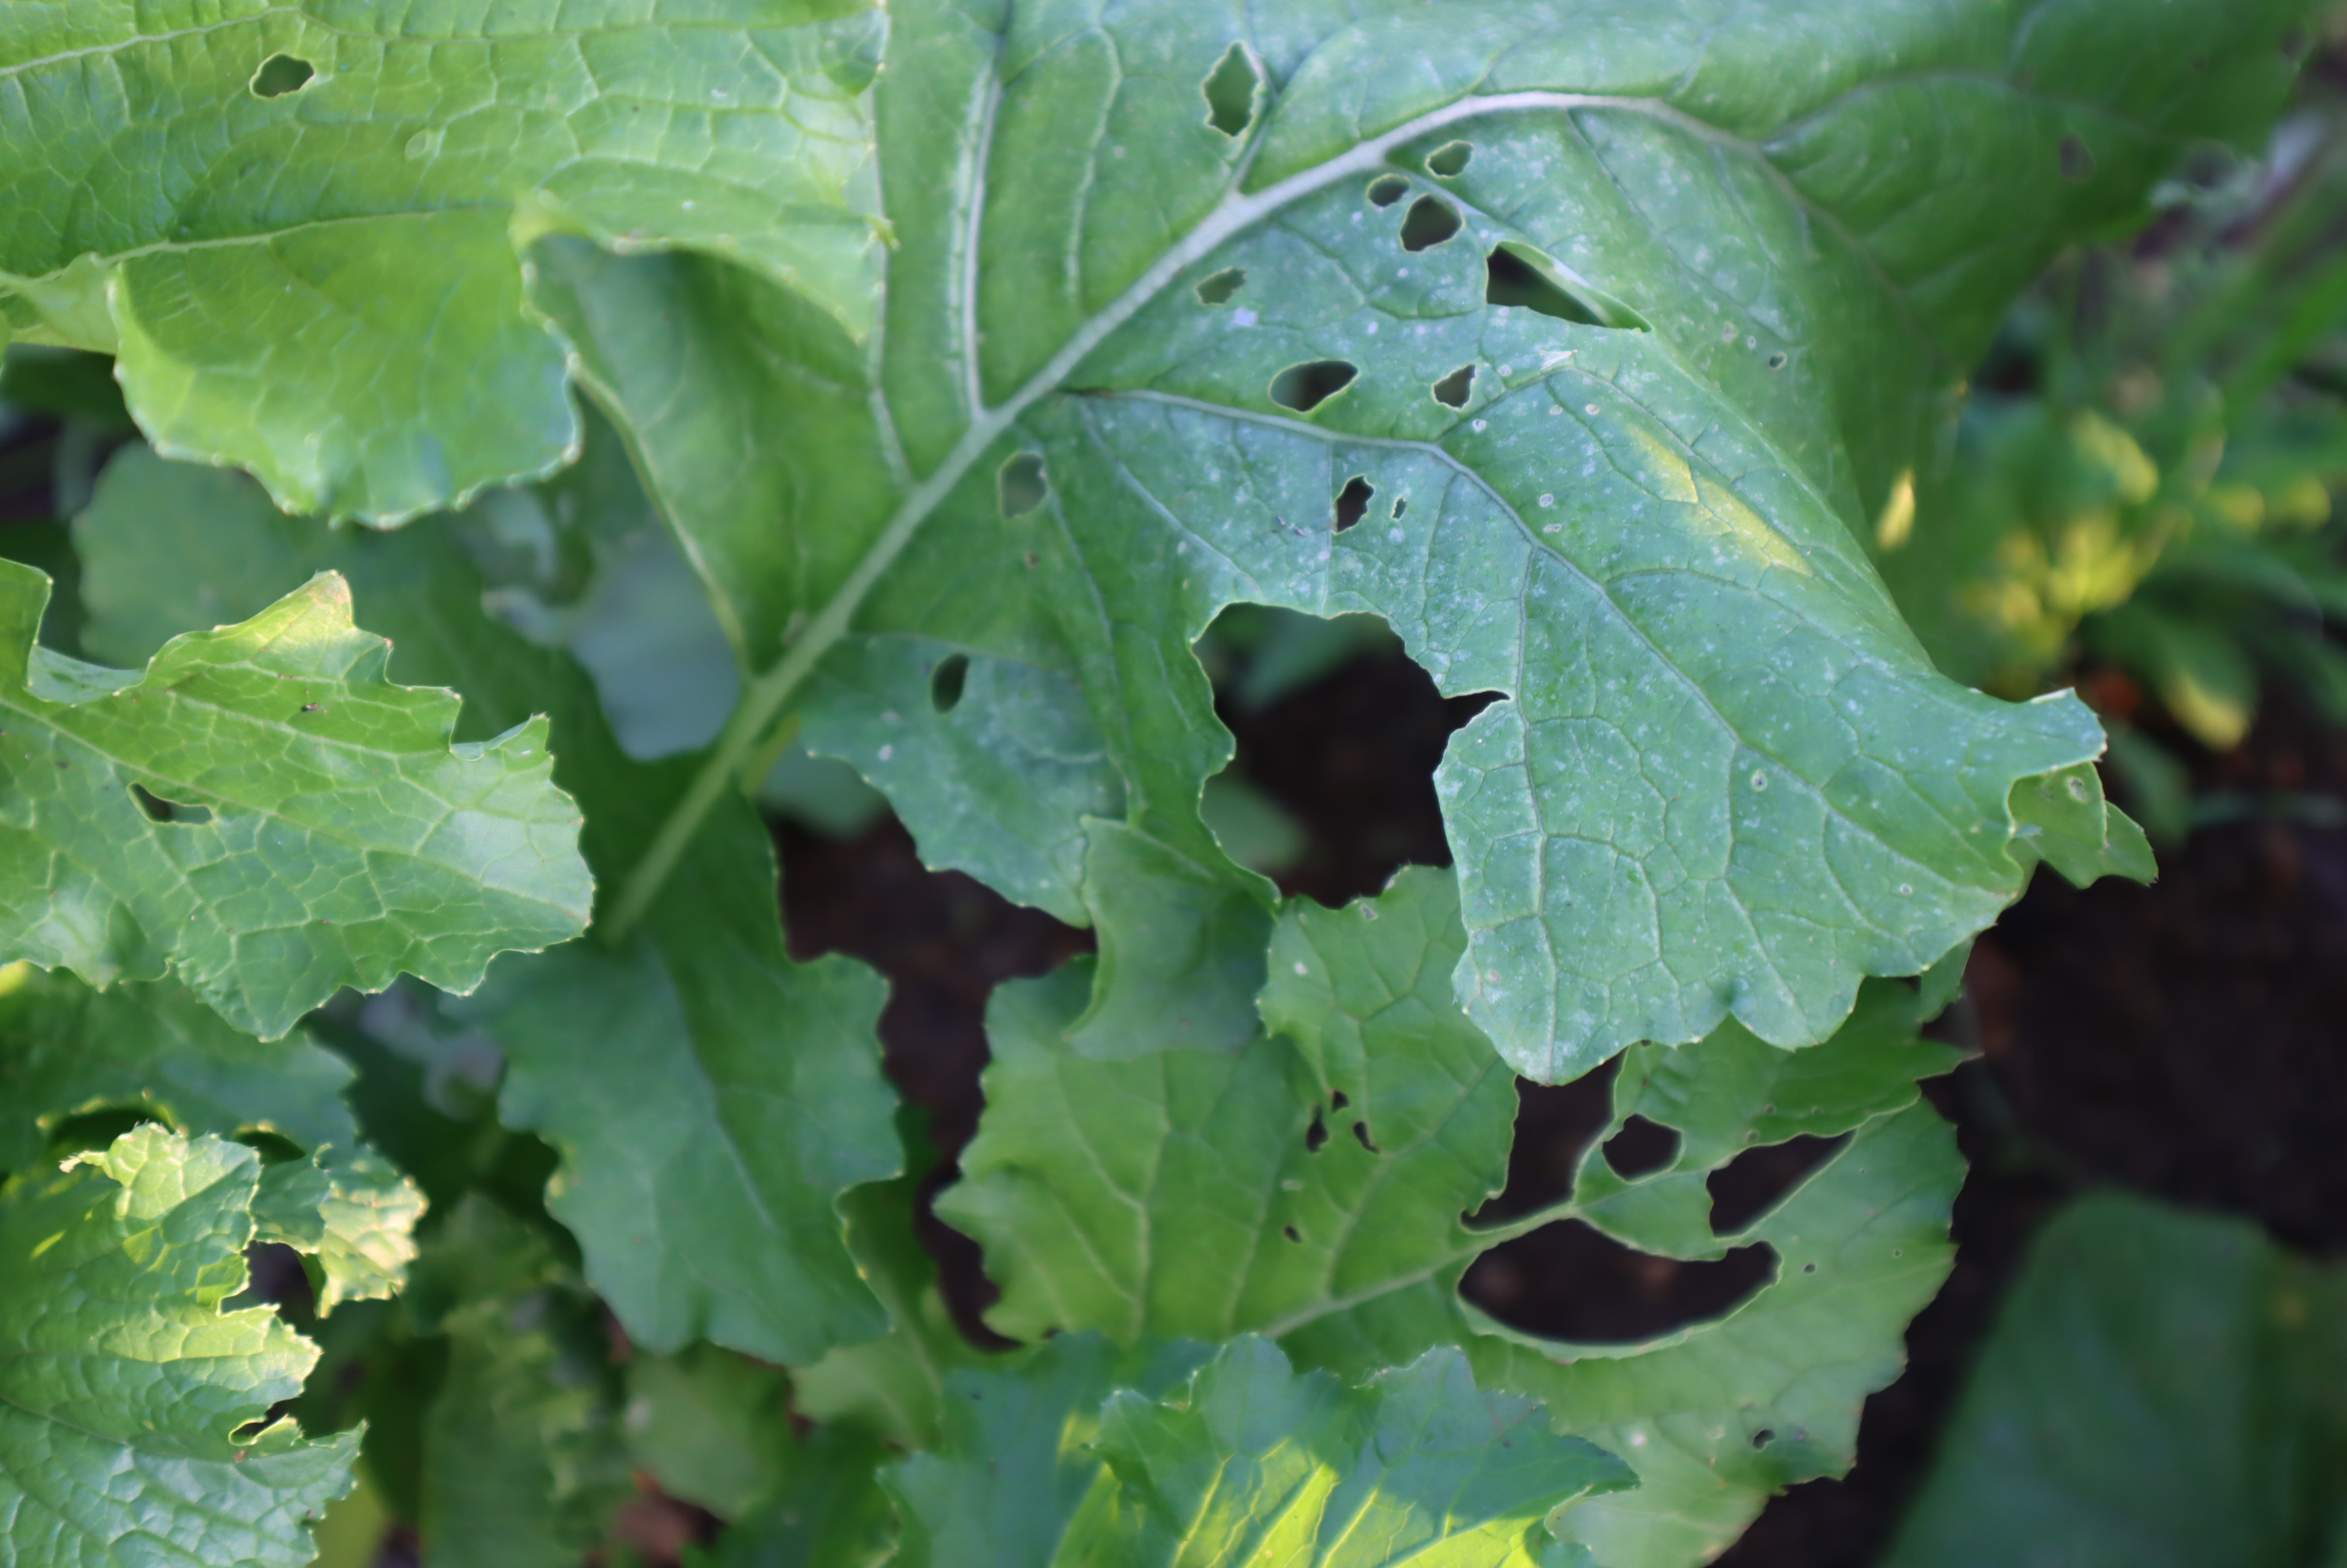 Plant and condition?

rapini, phytophagous
